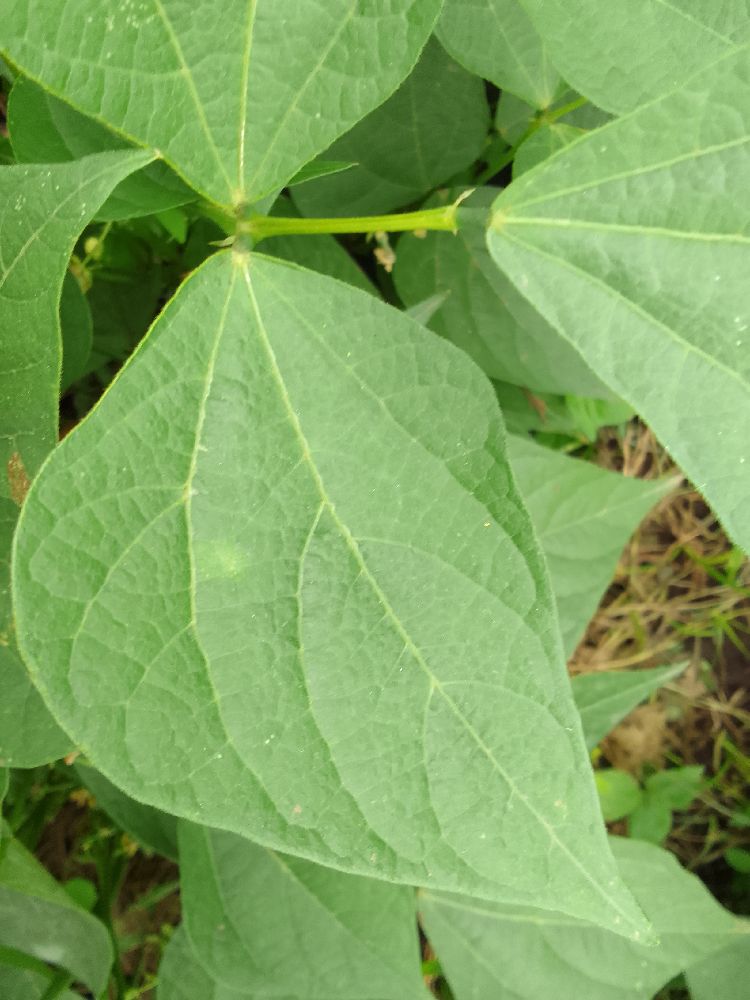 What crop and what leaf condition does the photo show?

common bean, healthy
